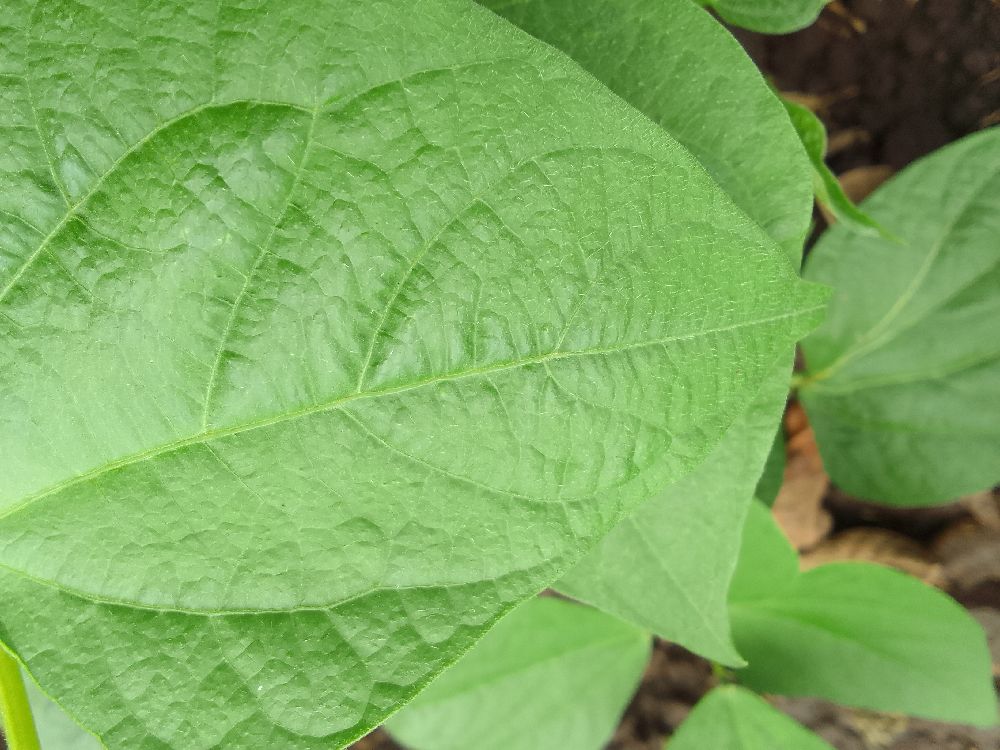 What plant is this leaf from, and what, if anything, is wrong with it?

common bean, healthy
